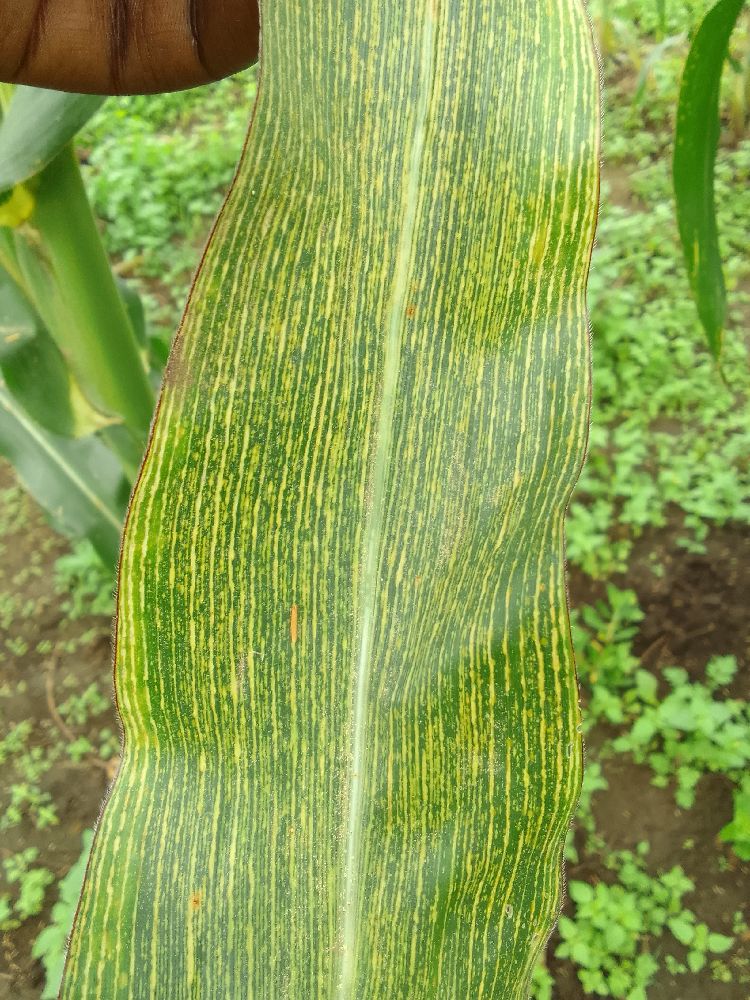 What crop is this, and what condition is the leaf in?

maize, maize streak virus
